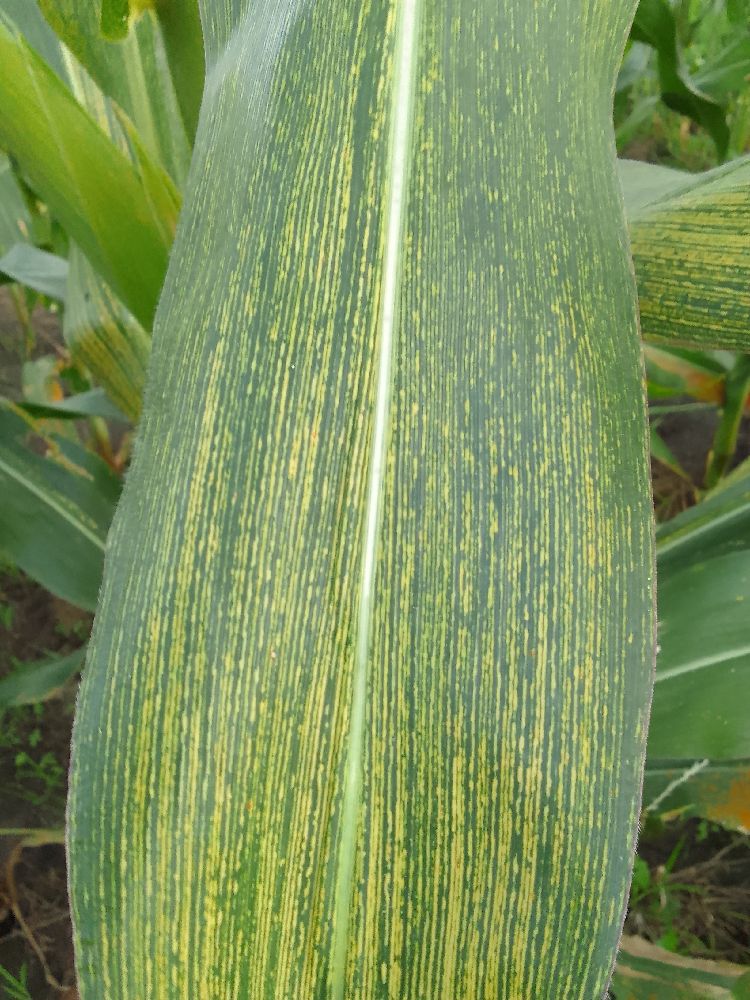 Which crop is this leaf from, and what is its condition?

maize, maize streak virus
